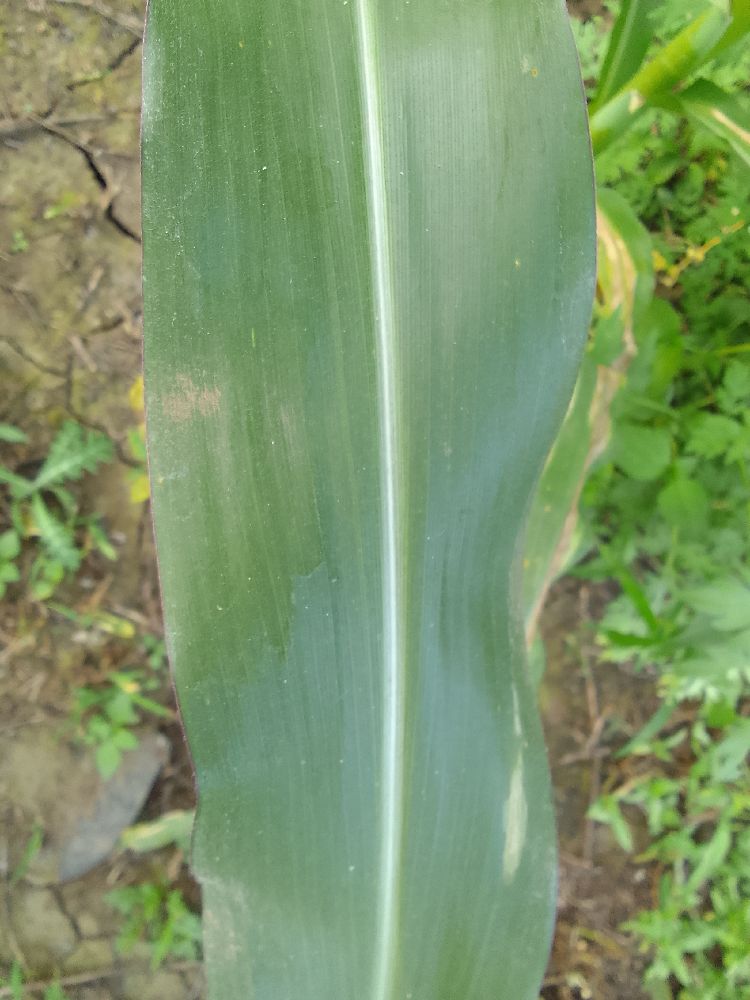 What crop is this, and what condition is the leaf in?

maize, healthy
